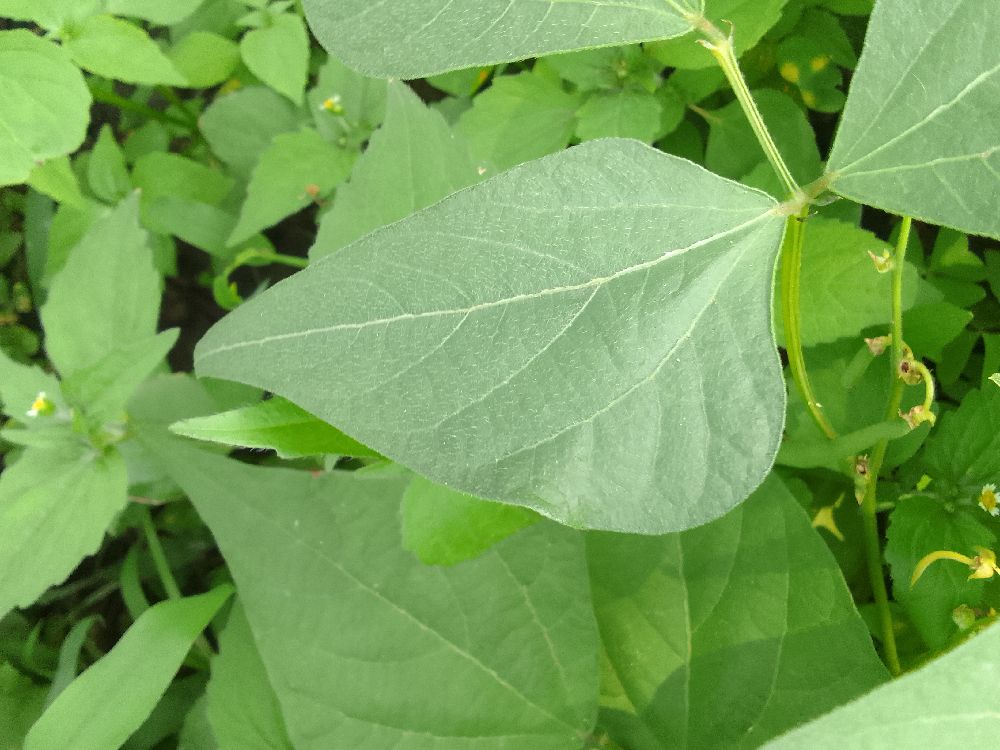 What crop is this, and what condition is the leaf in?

common bean, healthy
